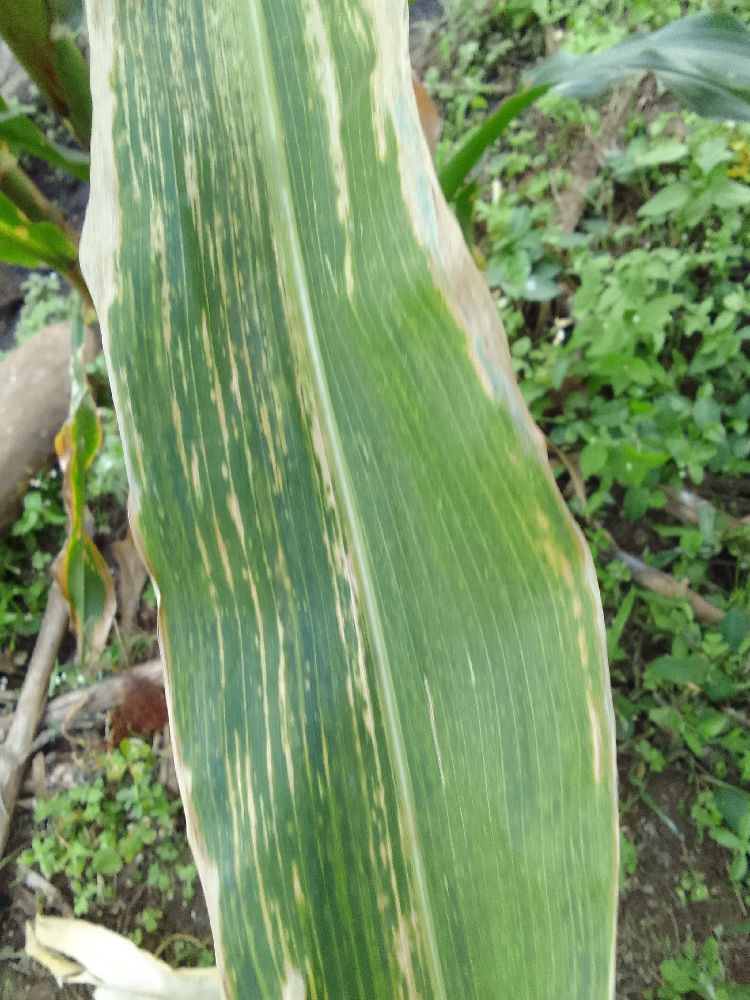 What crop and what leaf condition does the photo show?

maize, maize lethal necrosis
